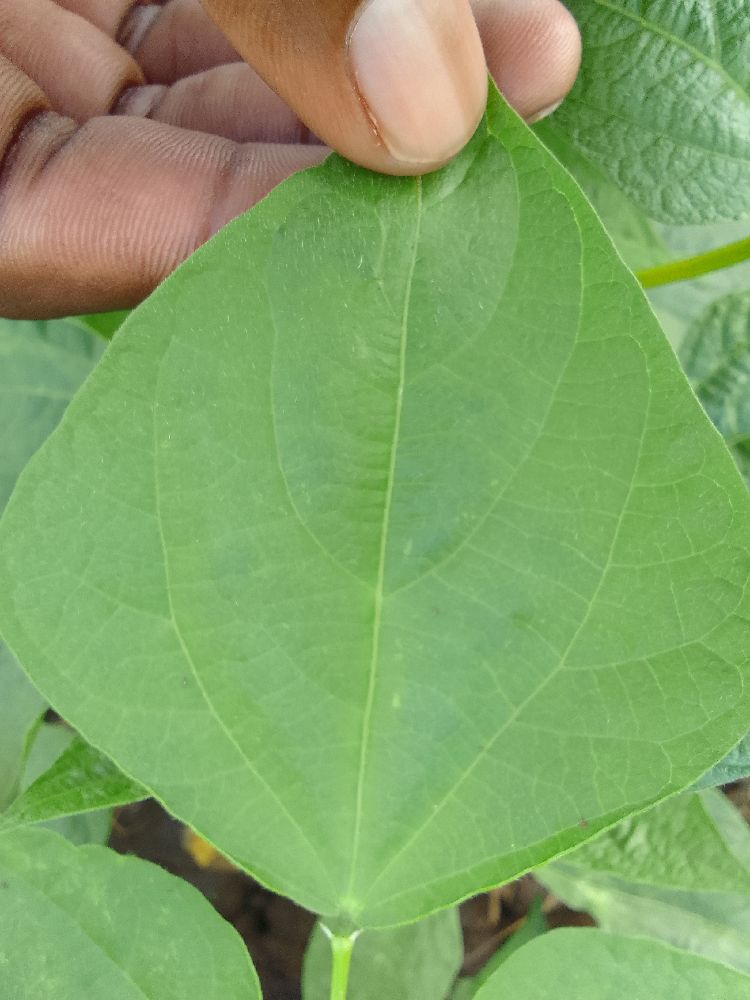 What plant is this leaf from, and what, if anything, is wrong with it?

common bean, healthy
